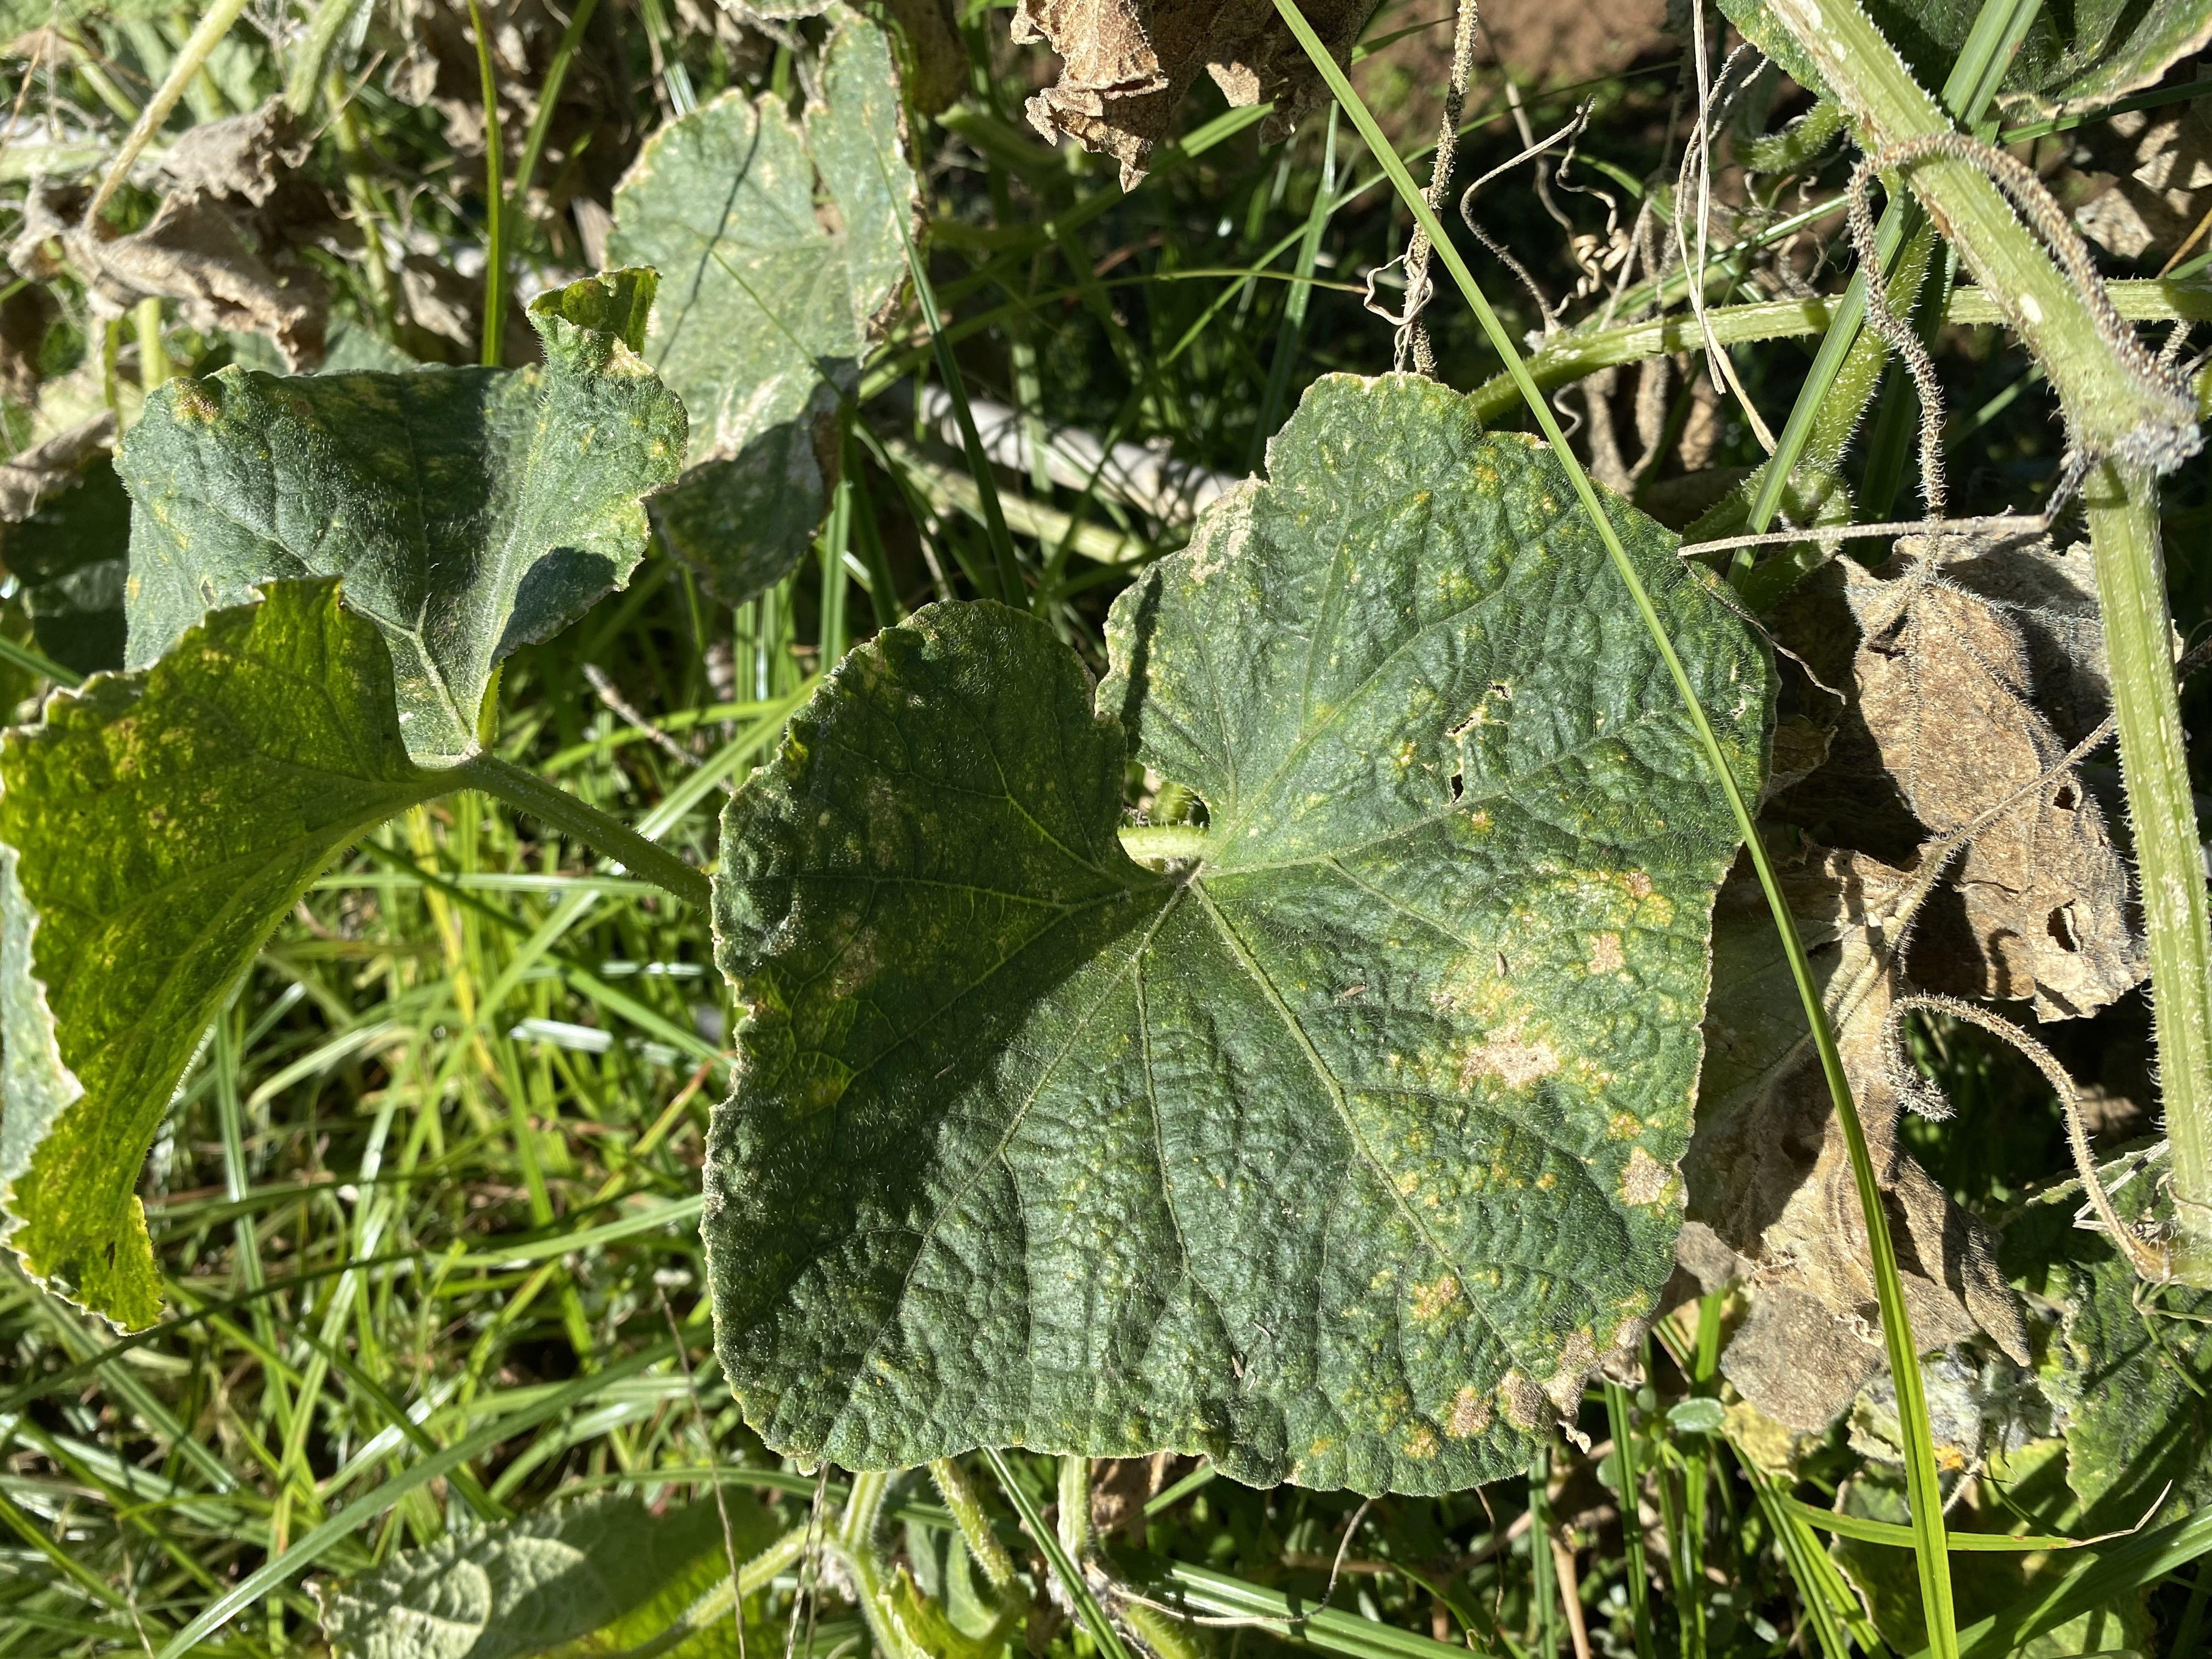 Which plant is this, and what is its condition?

cucumber, downy mildew
